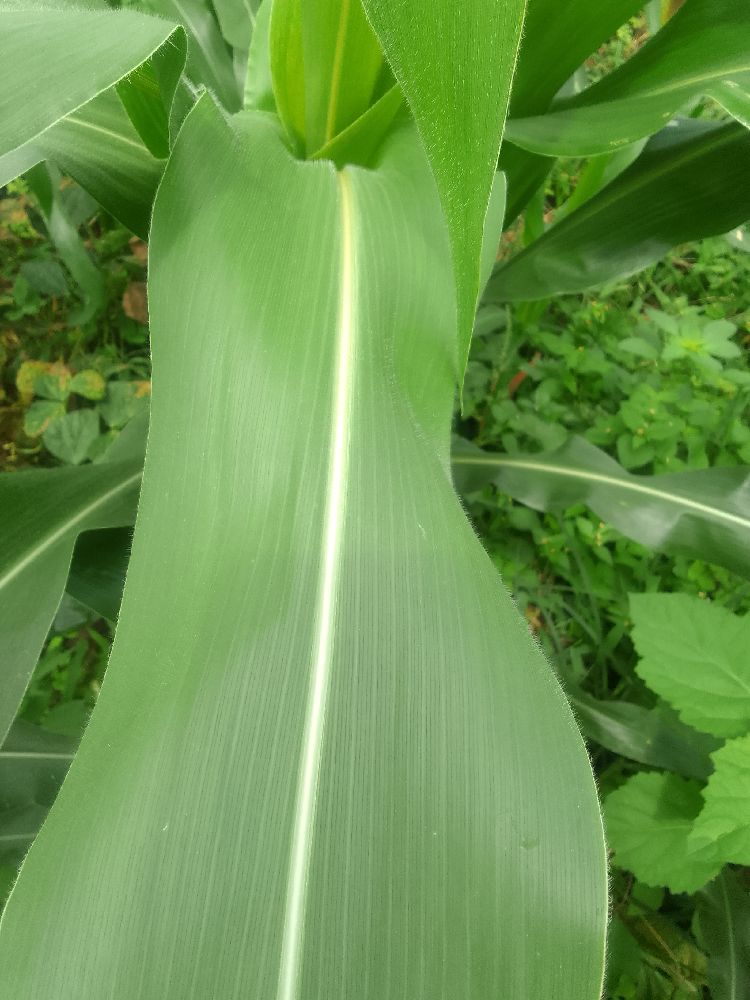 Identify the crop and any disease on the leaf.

maize, healthy
